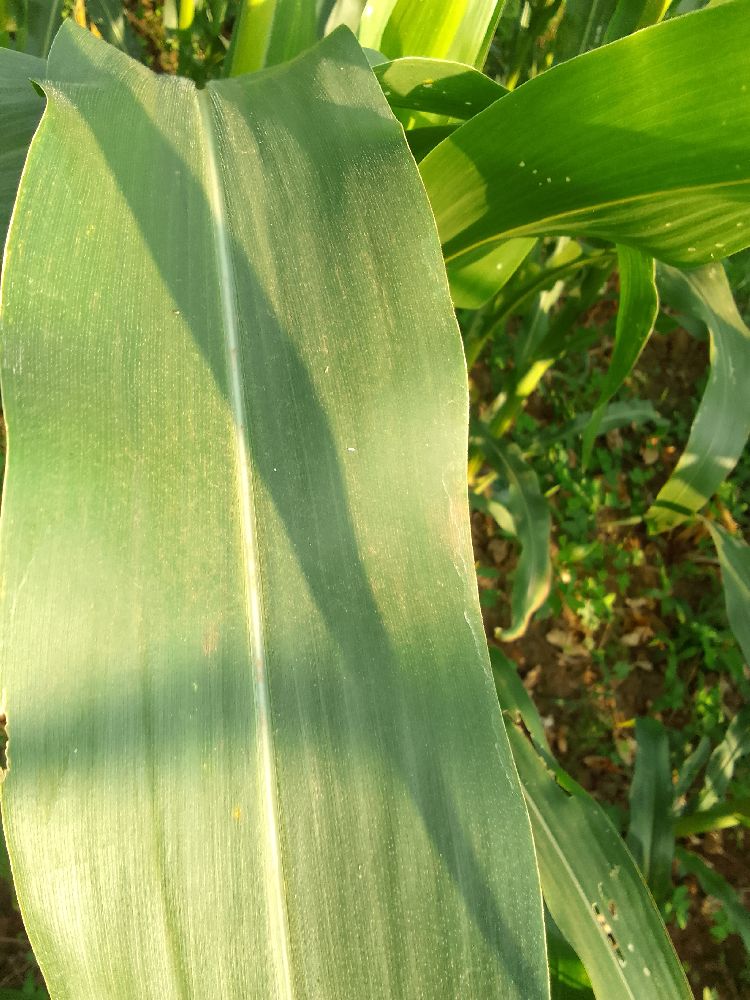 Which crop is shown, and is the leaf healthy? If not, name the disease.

maize, healthy
